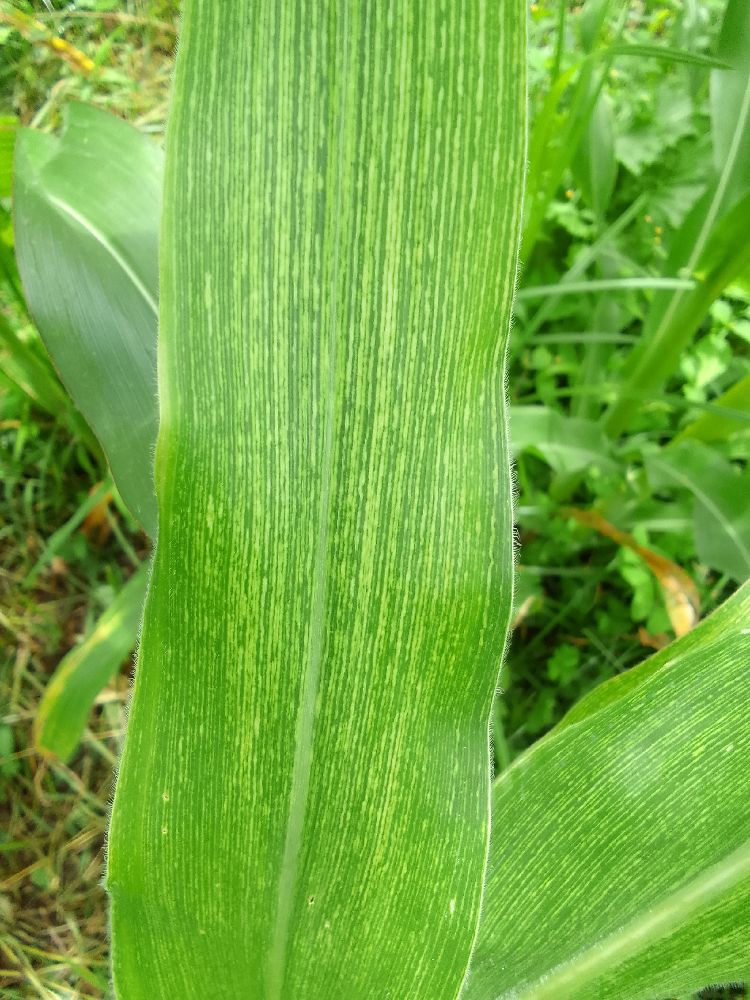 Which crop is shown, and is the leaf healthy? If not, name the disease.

maize, maize streak virus
